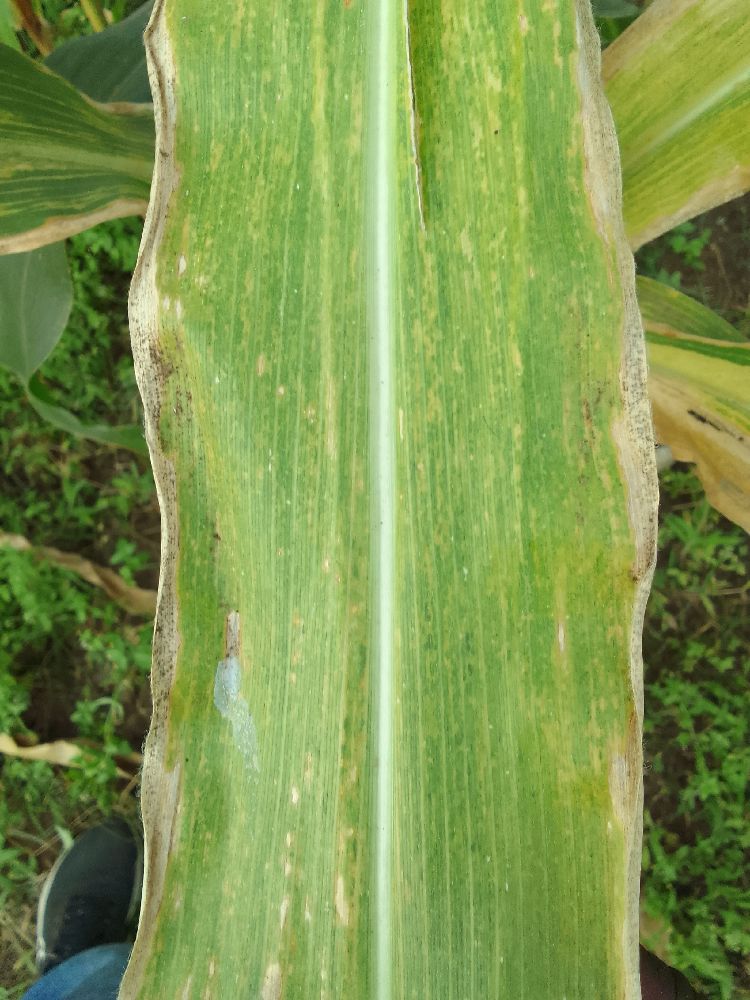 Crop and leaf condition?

maize, maize lethal necrosis
